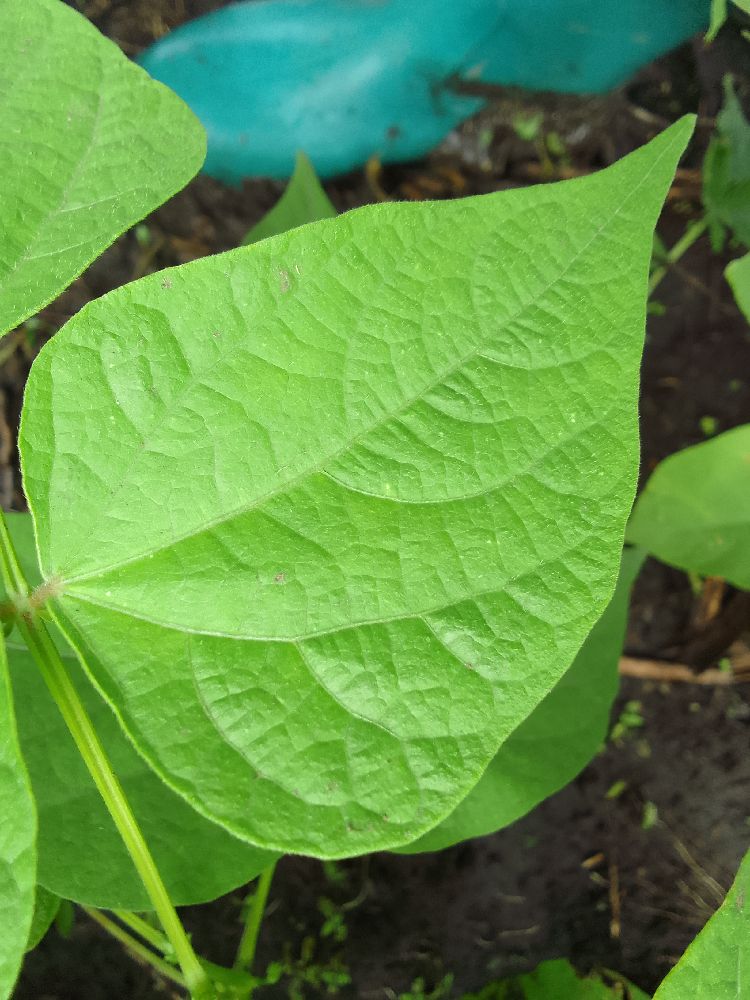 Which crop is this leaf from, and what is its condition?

common bean, healthy
